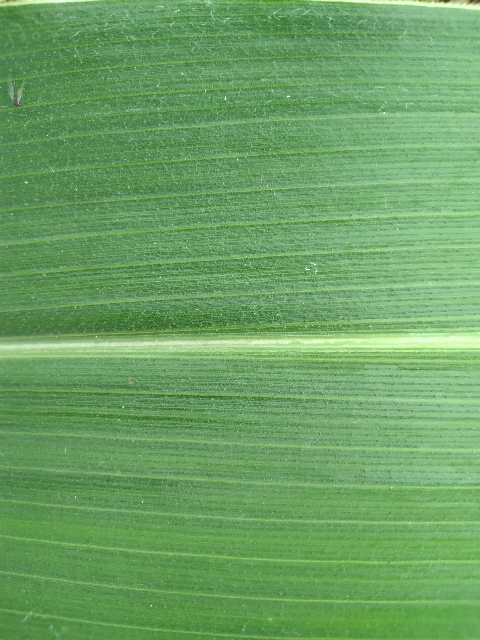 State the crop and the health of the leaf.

maize, healthy
